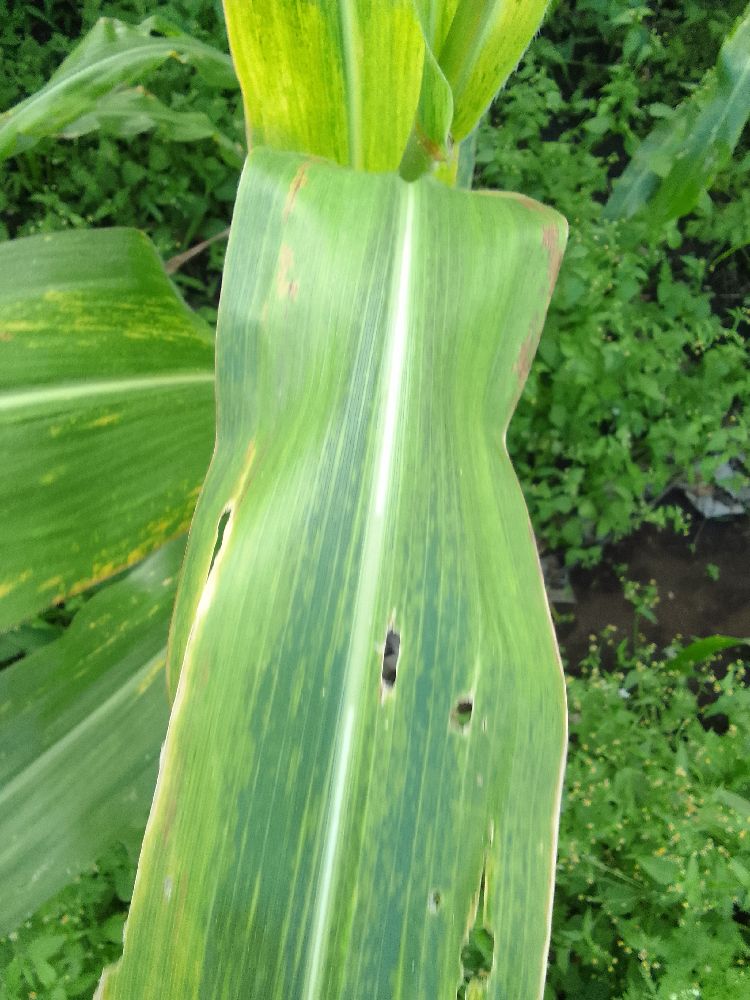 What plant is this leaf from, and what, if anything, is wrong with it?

maize, maize lethal necrosis
